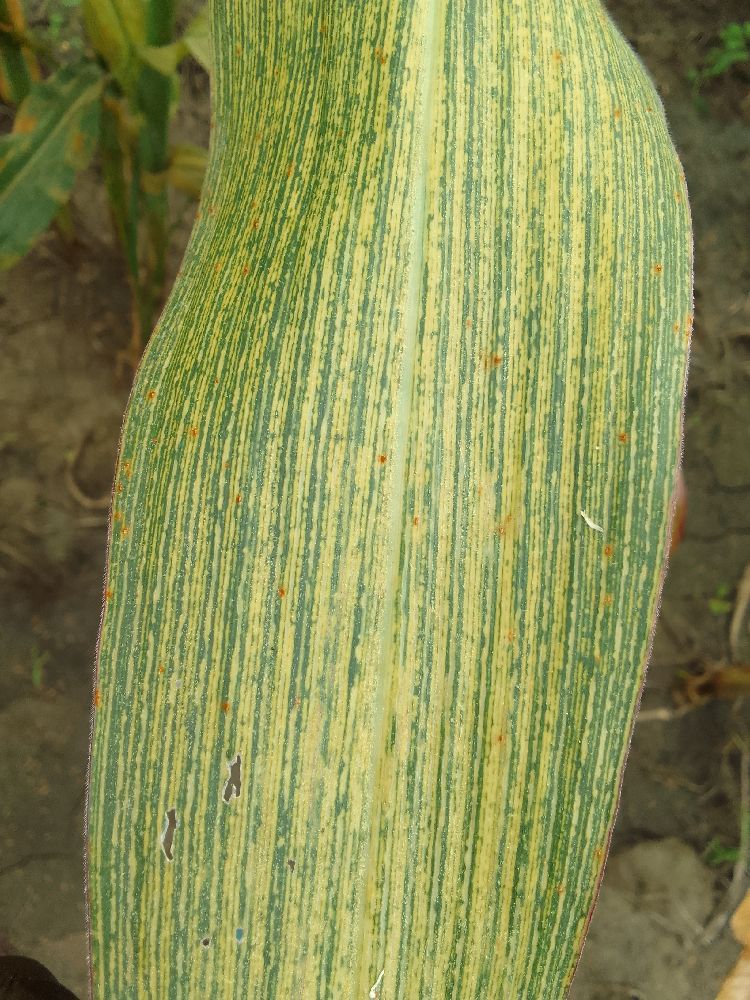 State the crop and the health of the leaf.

maize, maize streak virus
